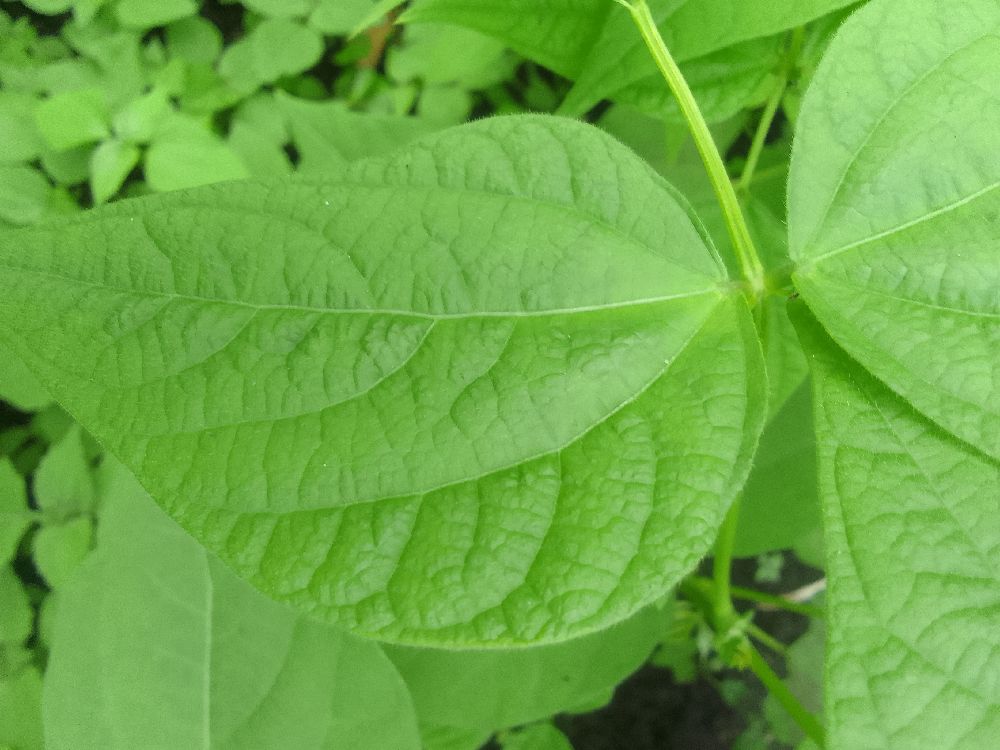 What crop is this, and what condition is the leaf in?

common bean, healthy
